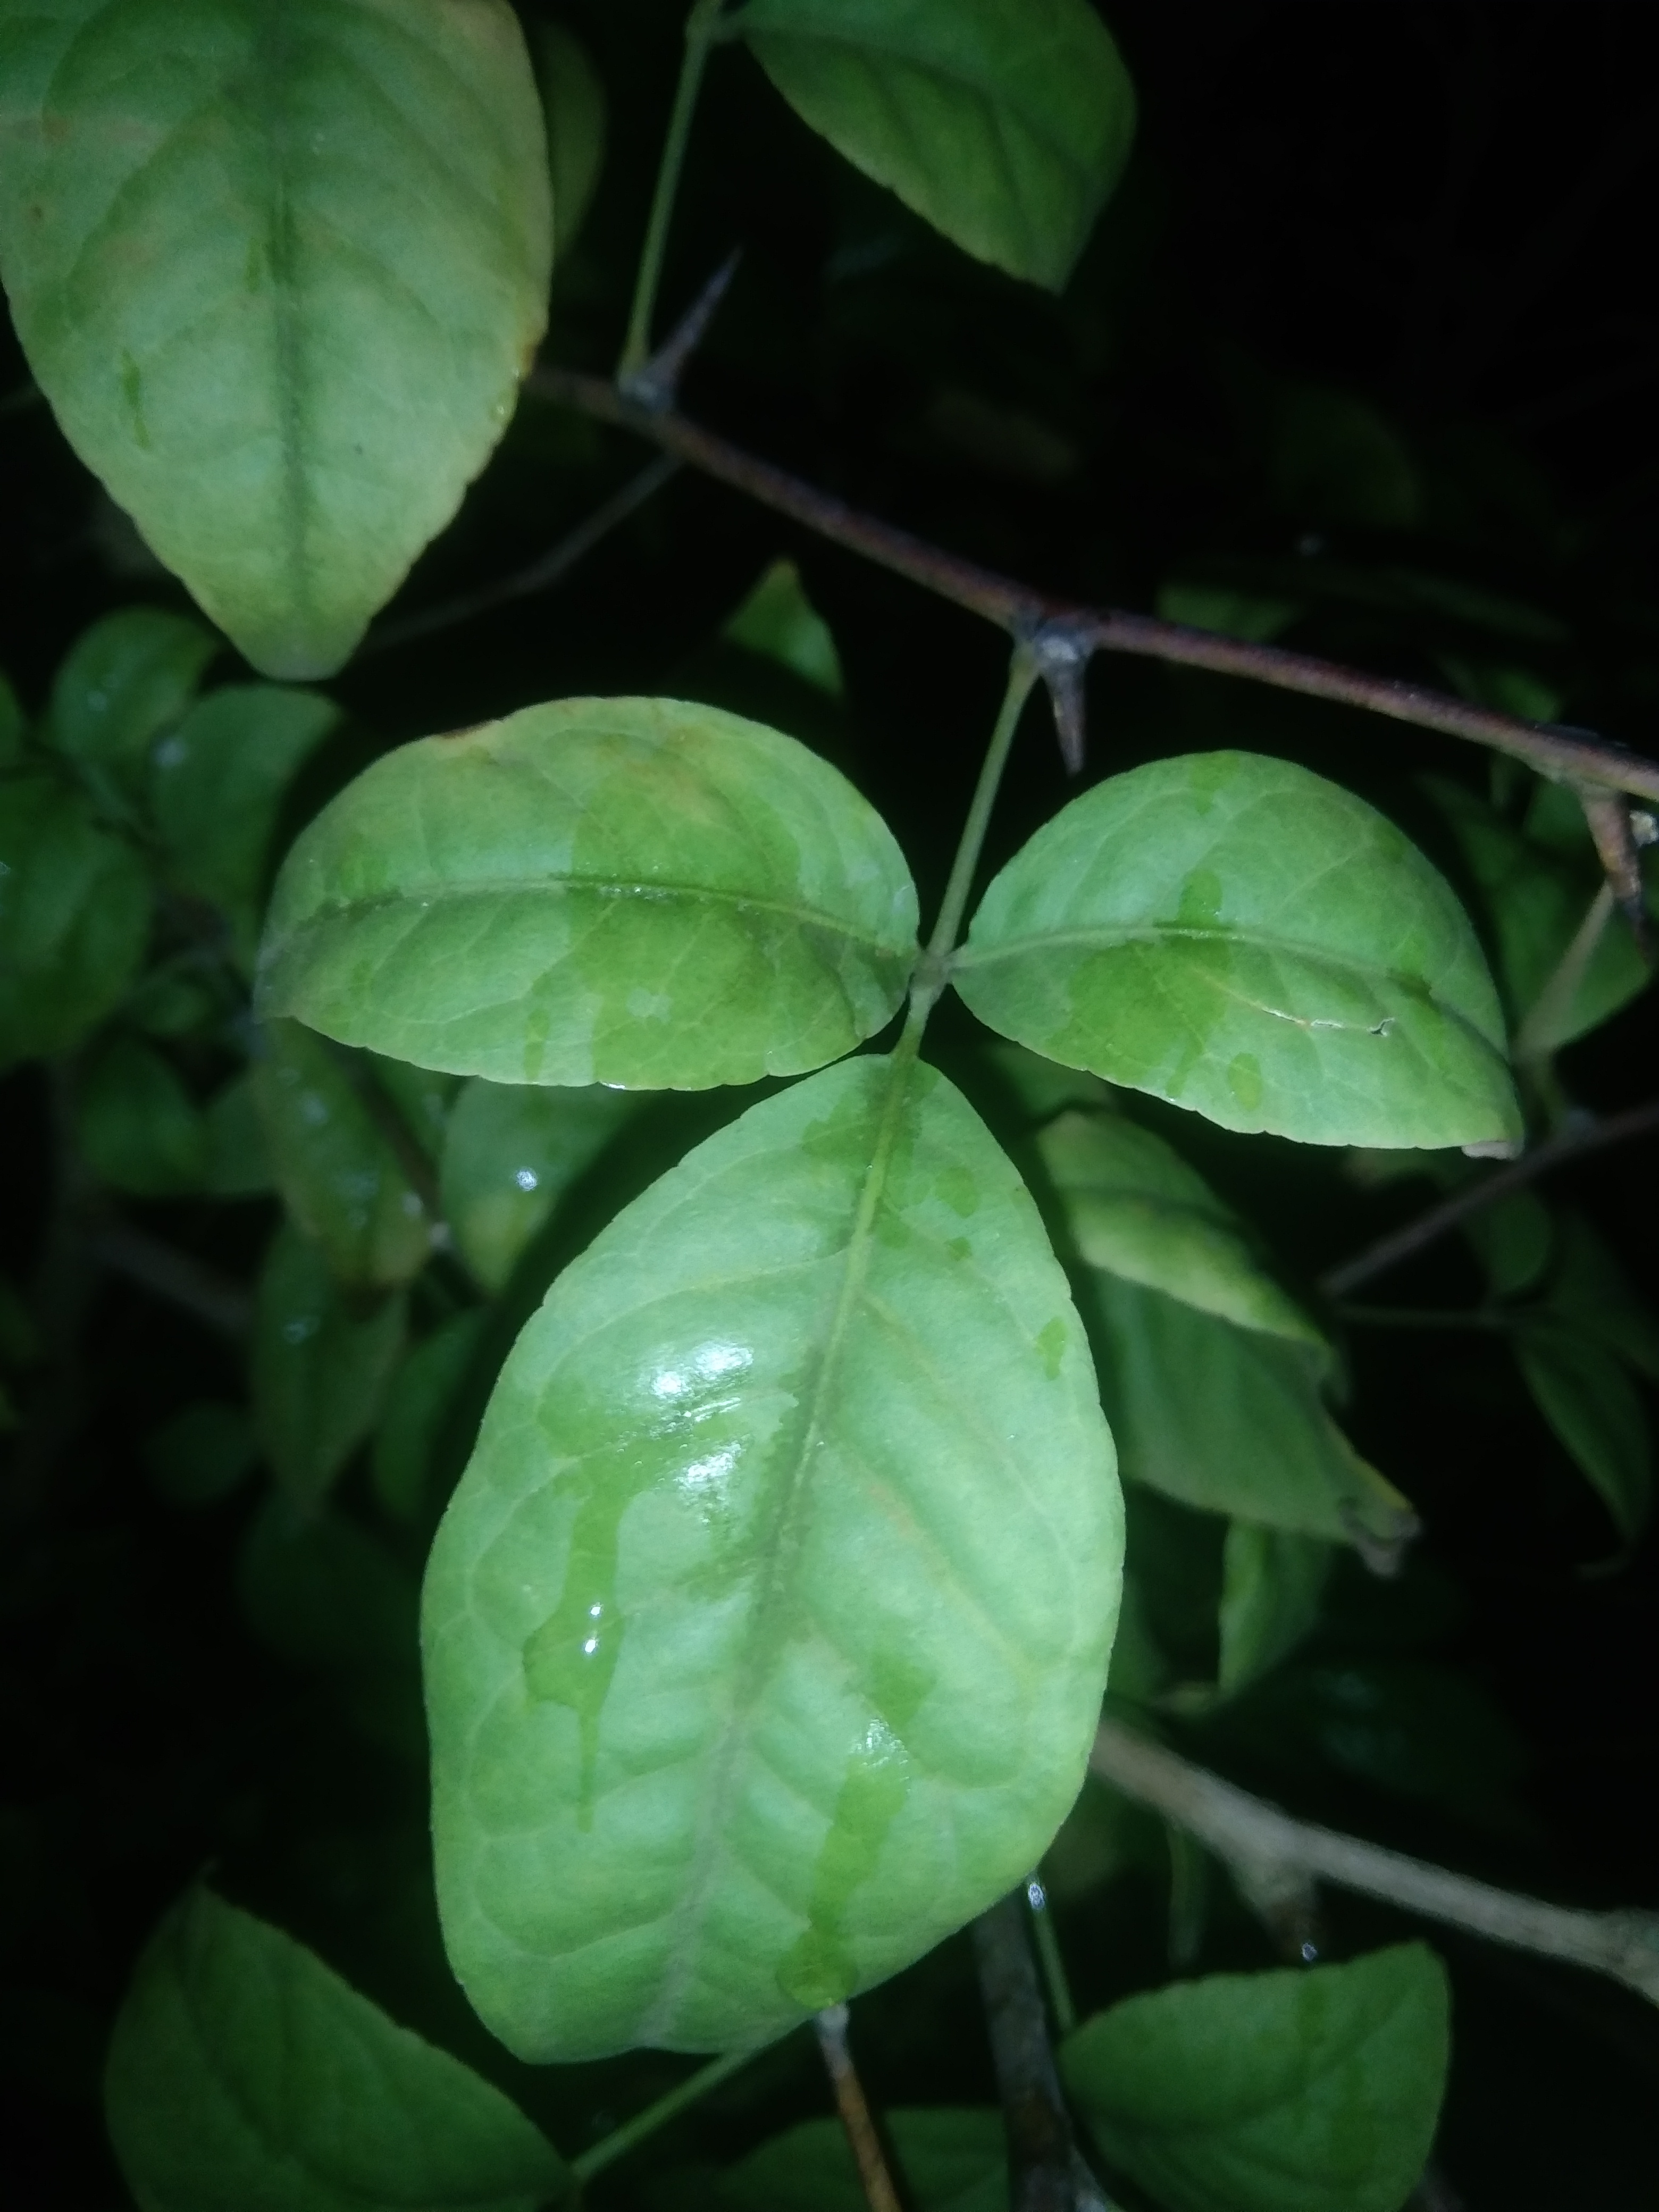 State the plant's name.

wood apple
